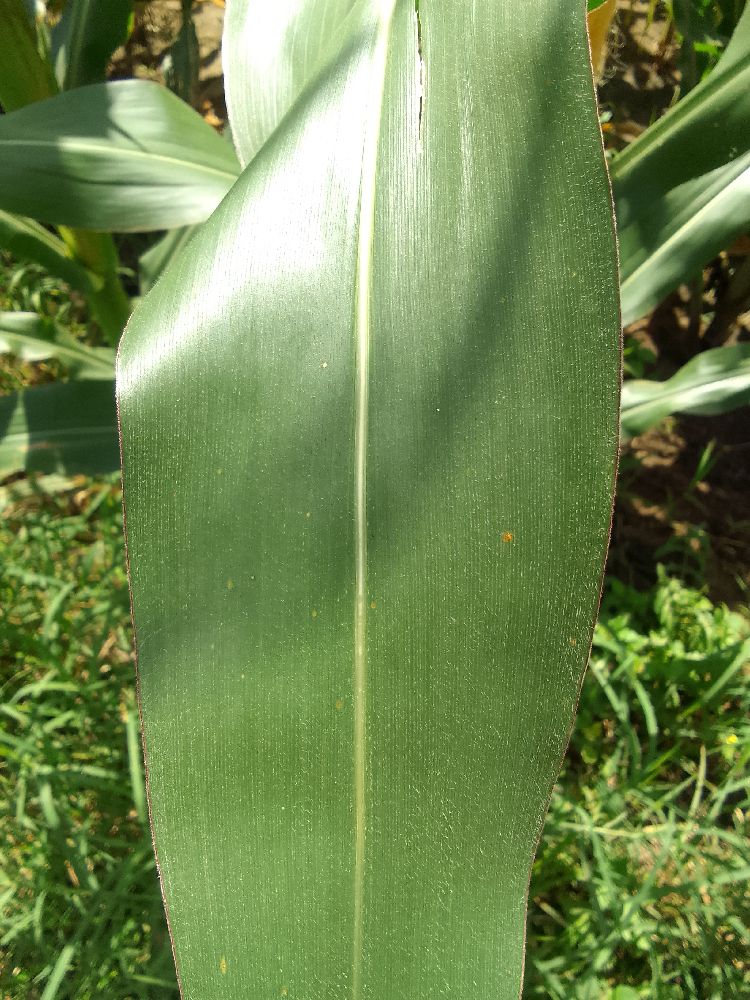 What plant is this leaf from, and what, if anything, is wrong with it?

maize, healthy
